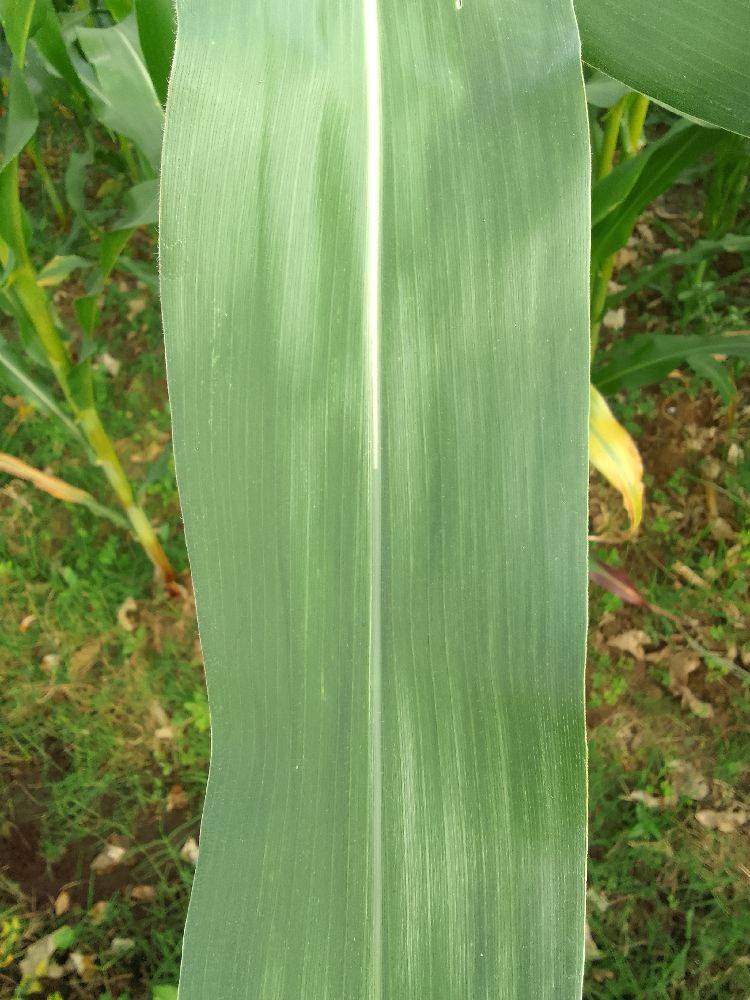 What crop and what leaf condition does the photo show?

maize, healthy
